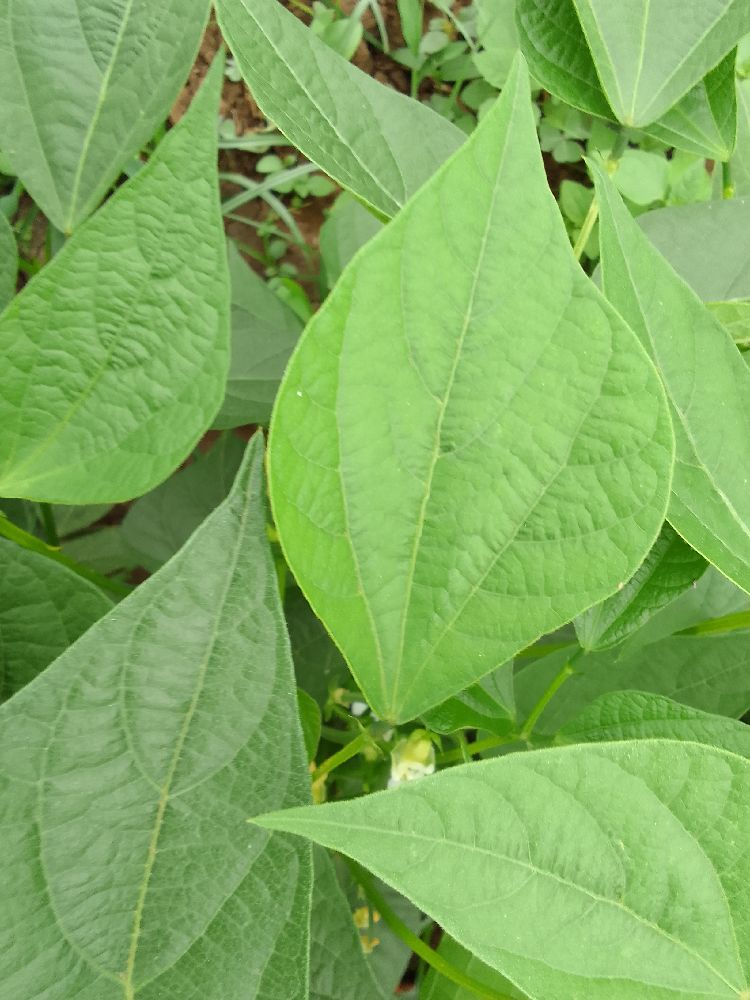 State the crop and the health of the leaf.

common bean, healthy
